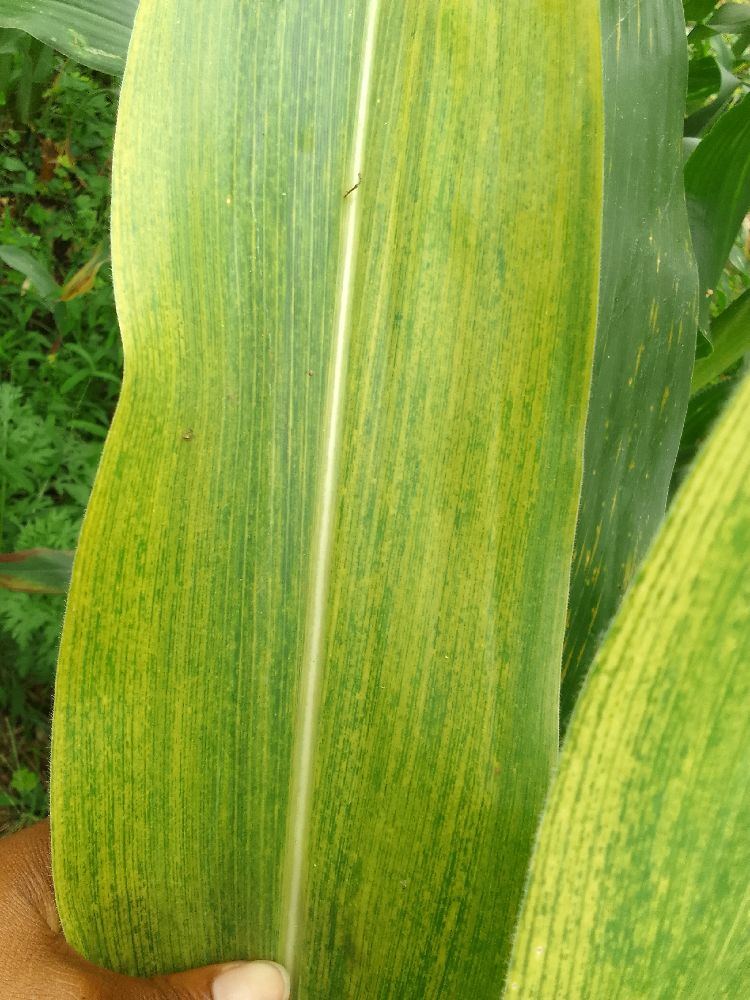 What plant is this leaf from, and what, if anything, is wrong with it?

maize, maize lethal necrosis
